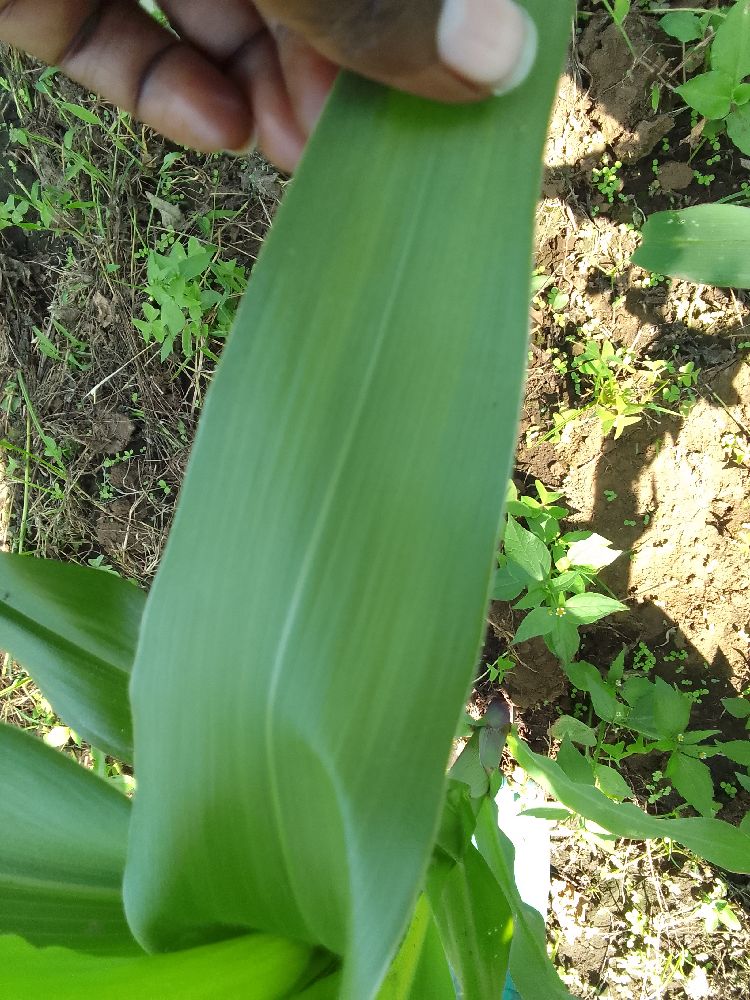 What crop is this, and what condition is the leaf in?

maize, healthy
